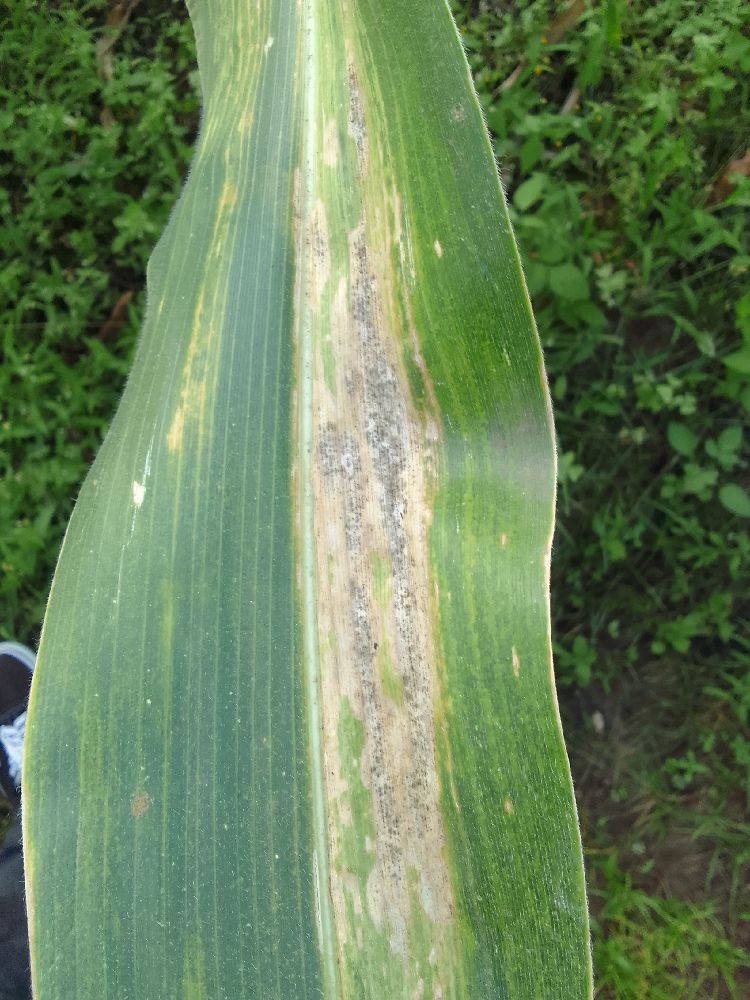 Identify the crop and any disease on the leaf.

maize, maize lethal necrosis
